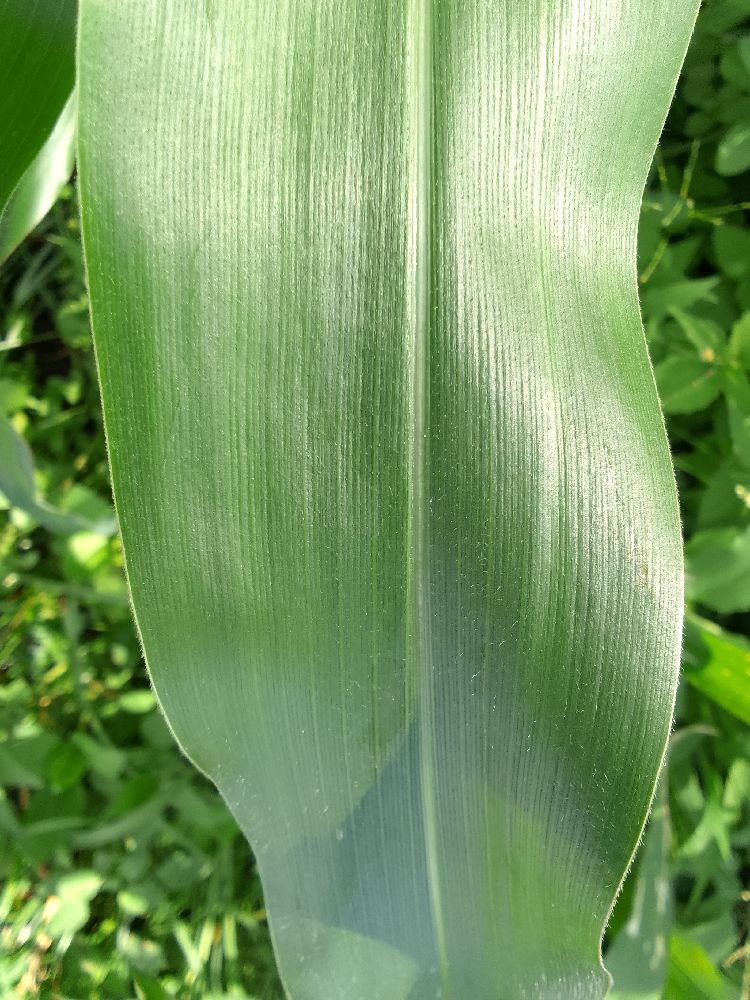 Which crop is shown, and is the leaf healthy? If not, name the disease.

maize, healthy
